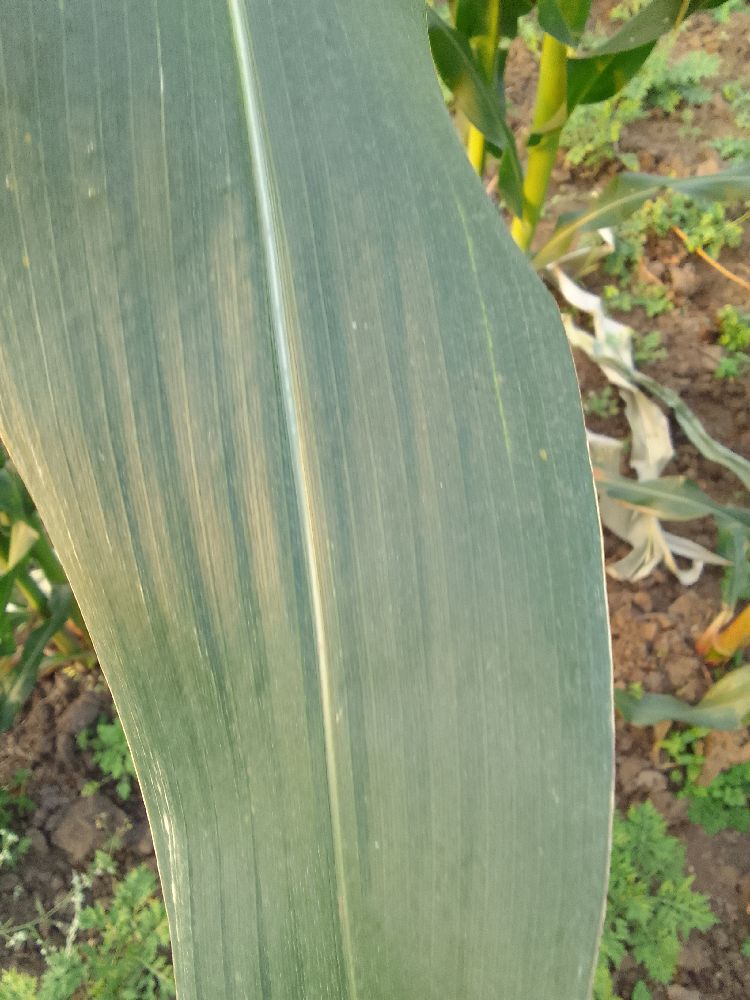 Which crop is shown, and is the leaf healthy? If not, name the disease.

maize, healthy
